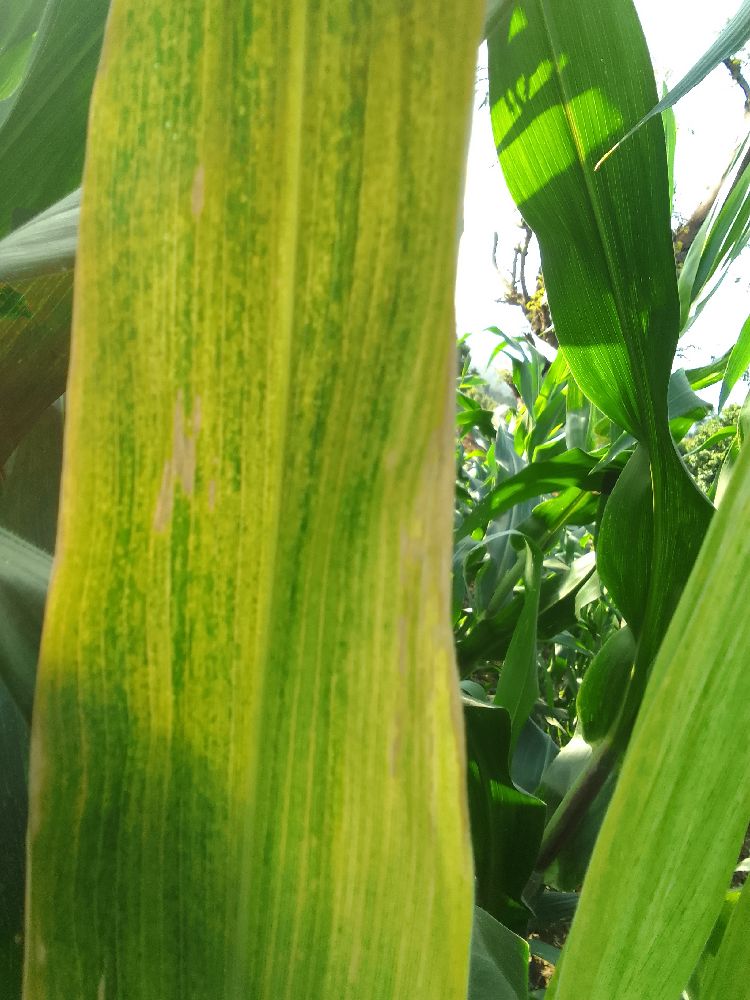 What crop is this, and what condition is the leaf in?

maize, maize lethal necrosis
